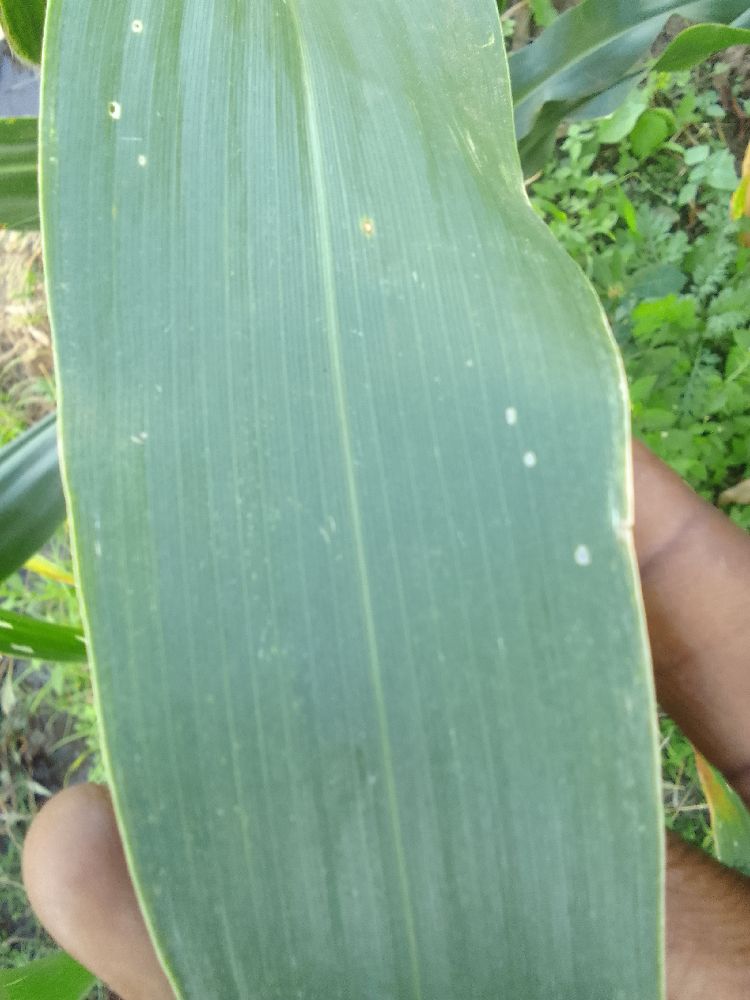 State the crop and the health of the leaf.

maize, healthy
